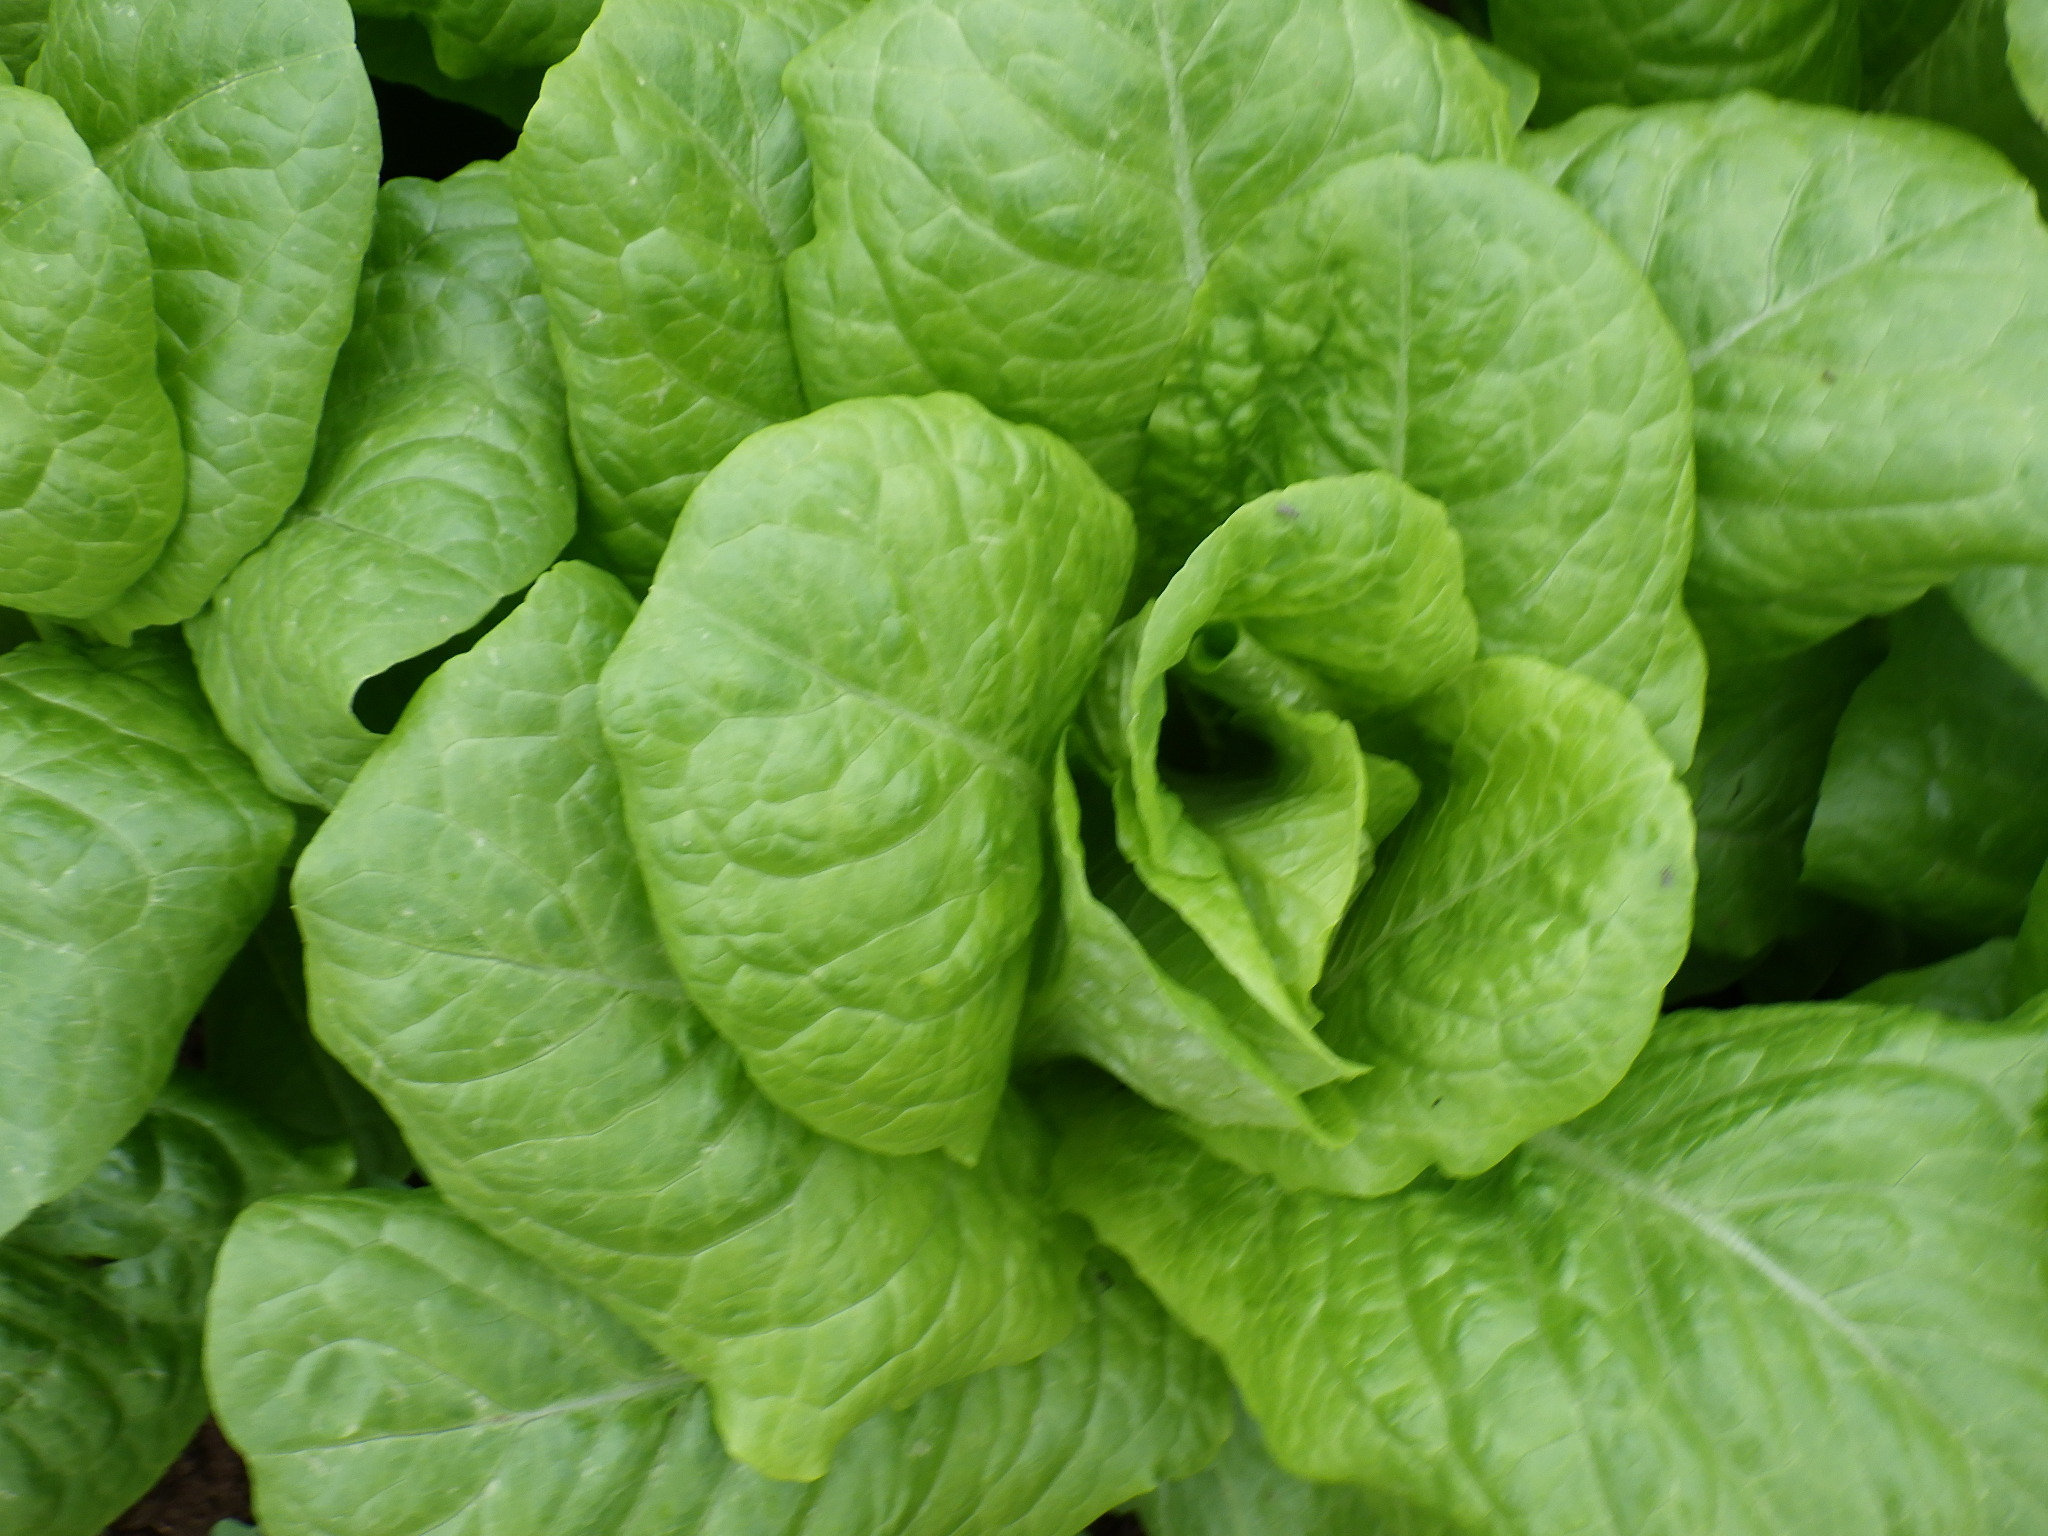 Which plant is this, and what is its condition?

lettuce, healthy
